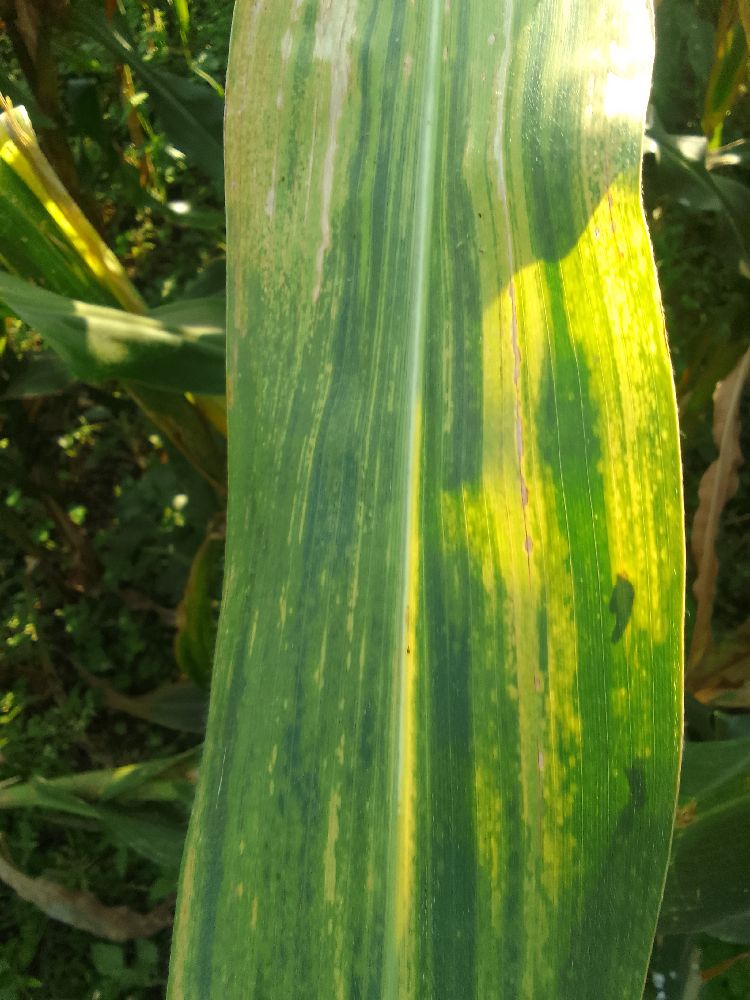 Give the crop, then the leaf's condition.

maize, maize lethal necrosis
